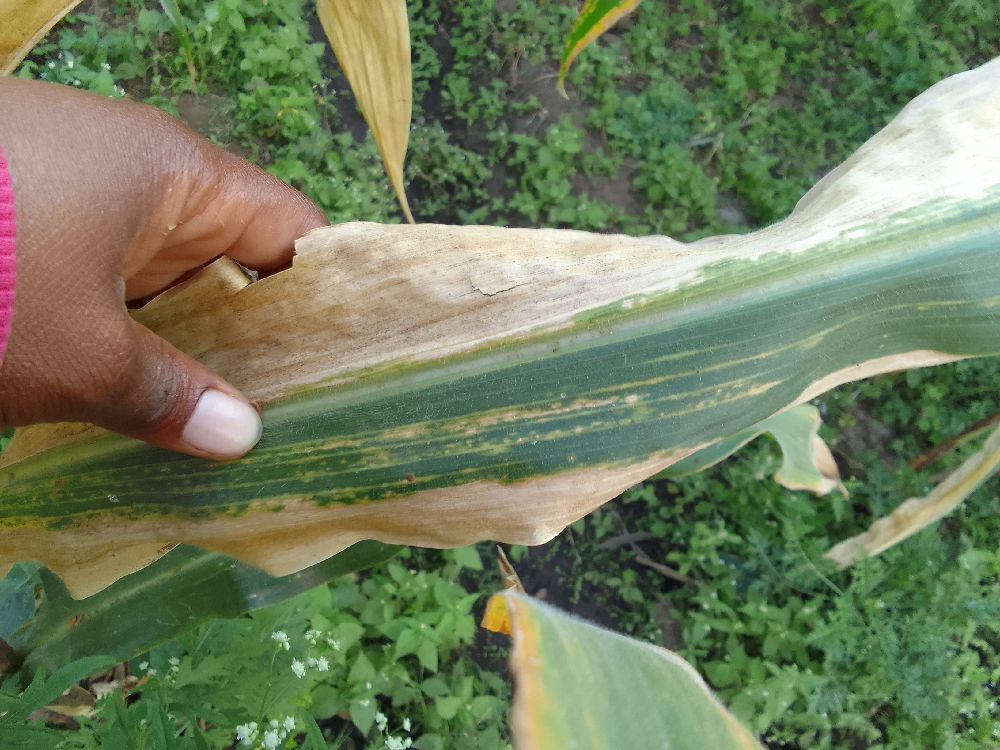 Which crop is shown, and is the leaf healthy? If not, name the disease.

maize, maize lethal necrosis
